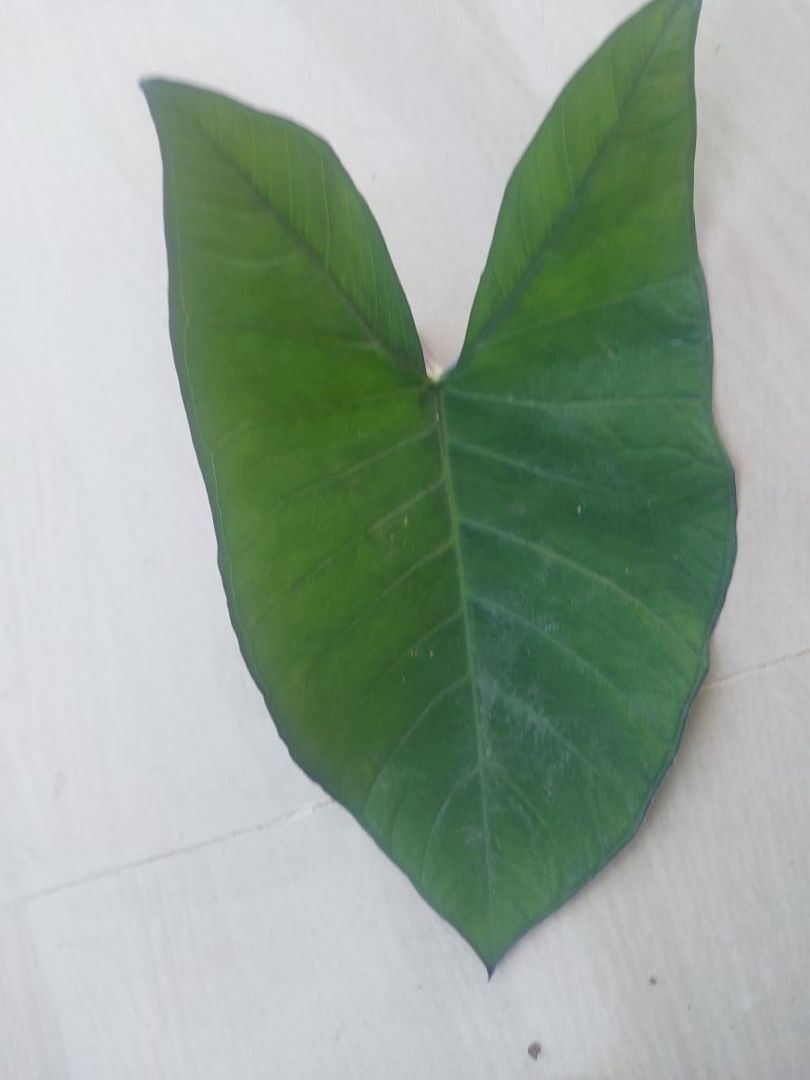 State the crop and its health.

taro, healthy
